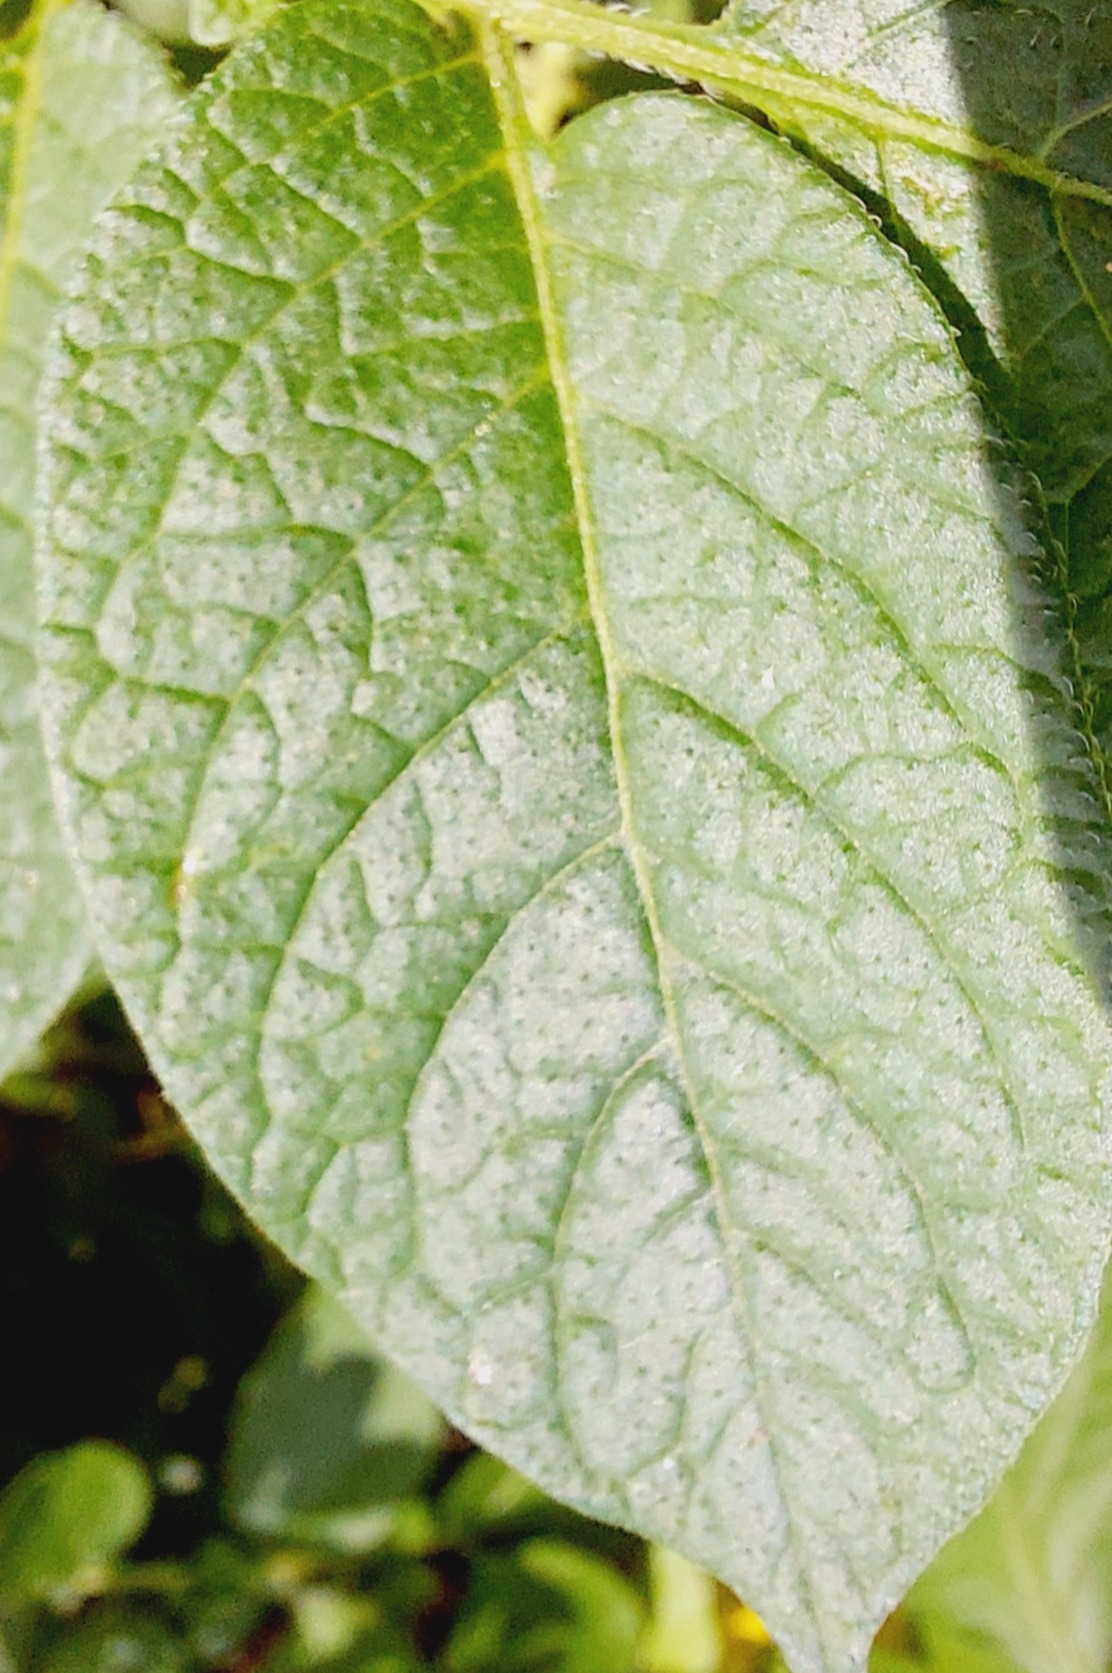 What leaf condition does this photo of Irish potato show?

healthy
